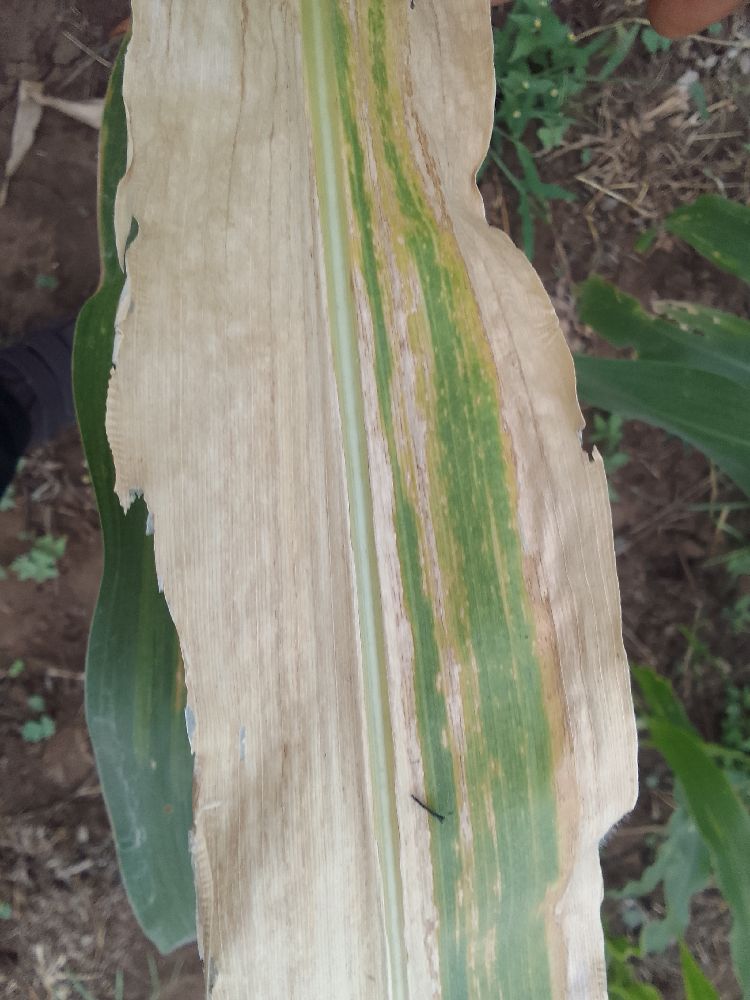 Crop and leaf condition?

maize, maize lethal necrosis
